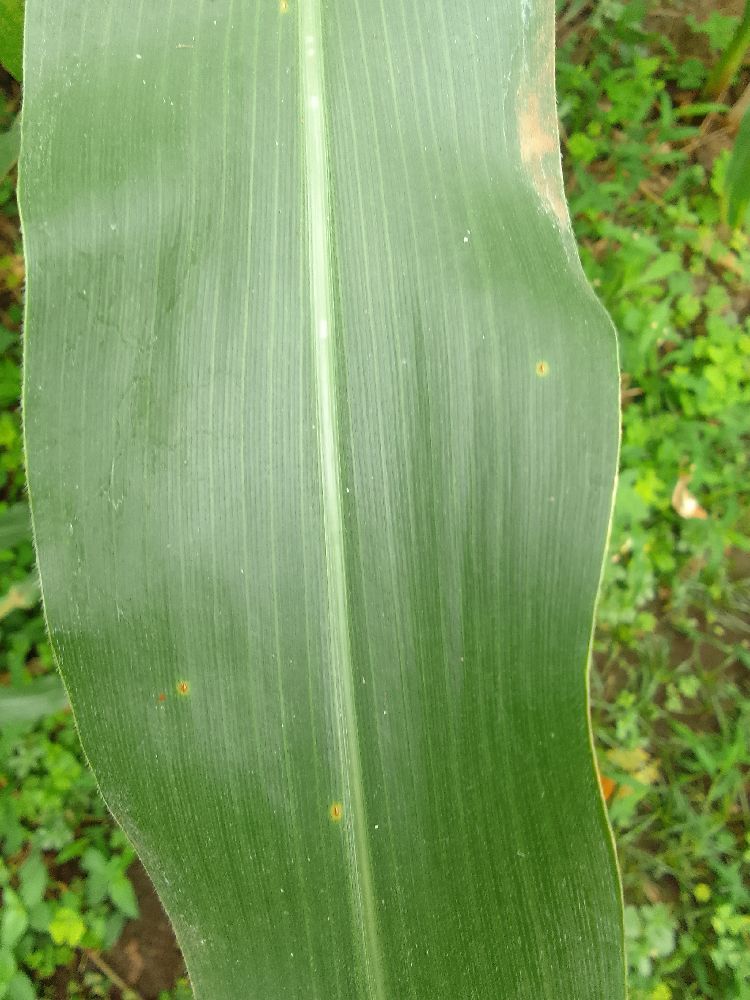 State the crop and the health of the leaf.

maize, healthy
